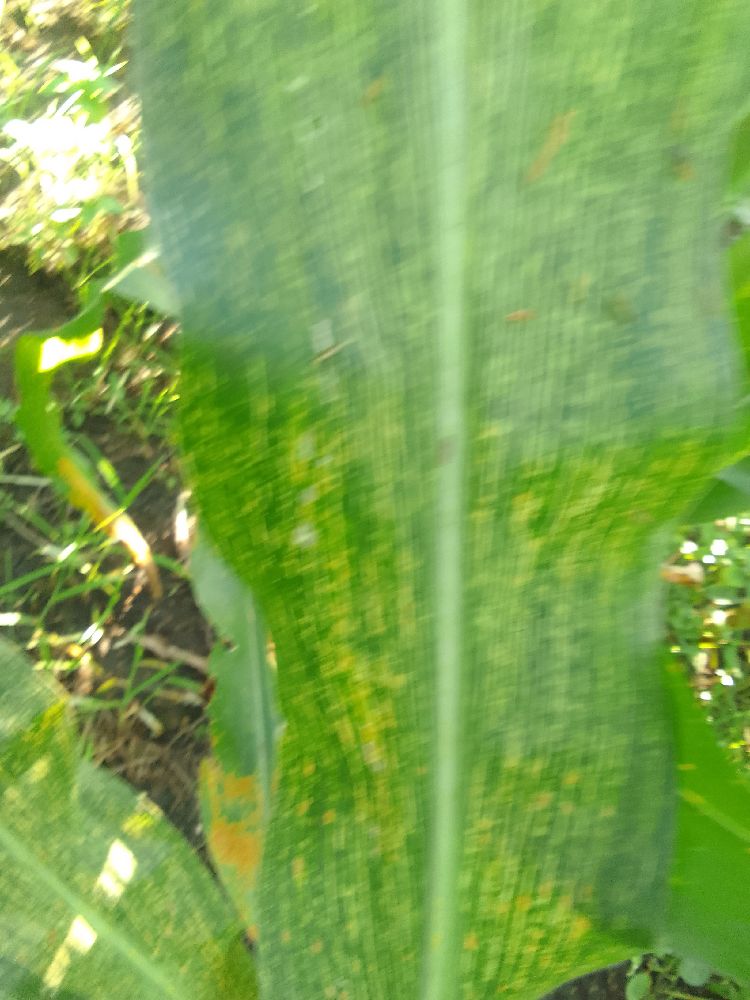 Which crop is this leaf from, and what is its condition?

maize, maize streak virus
